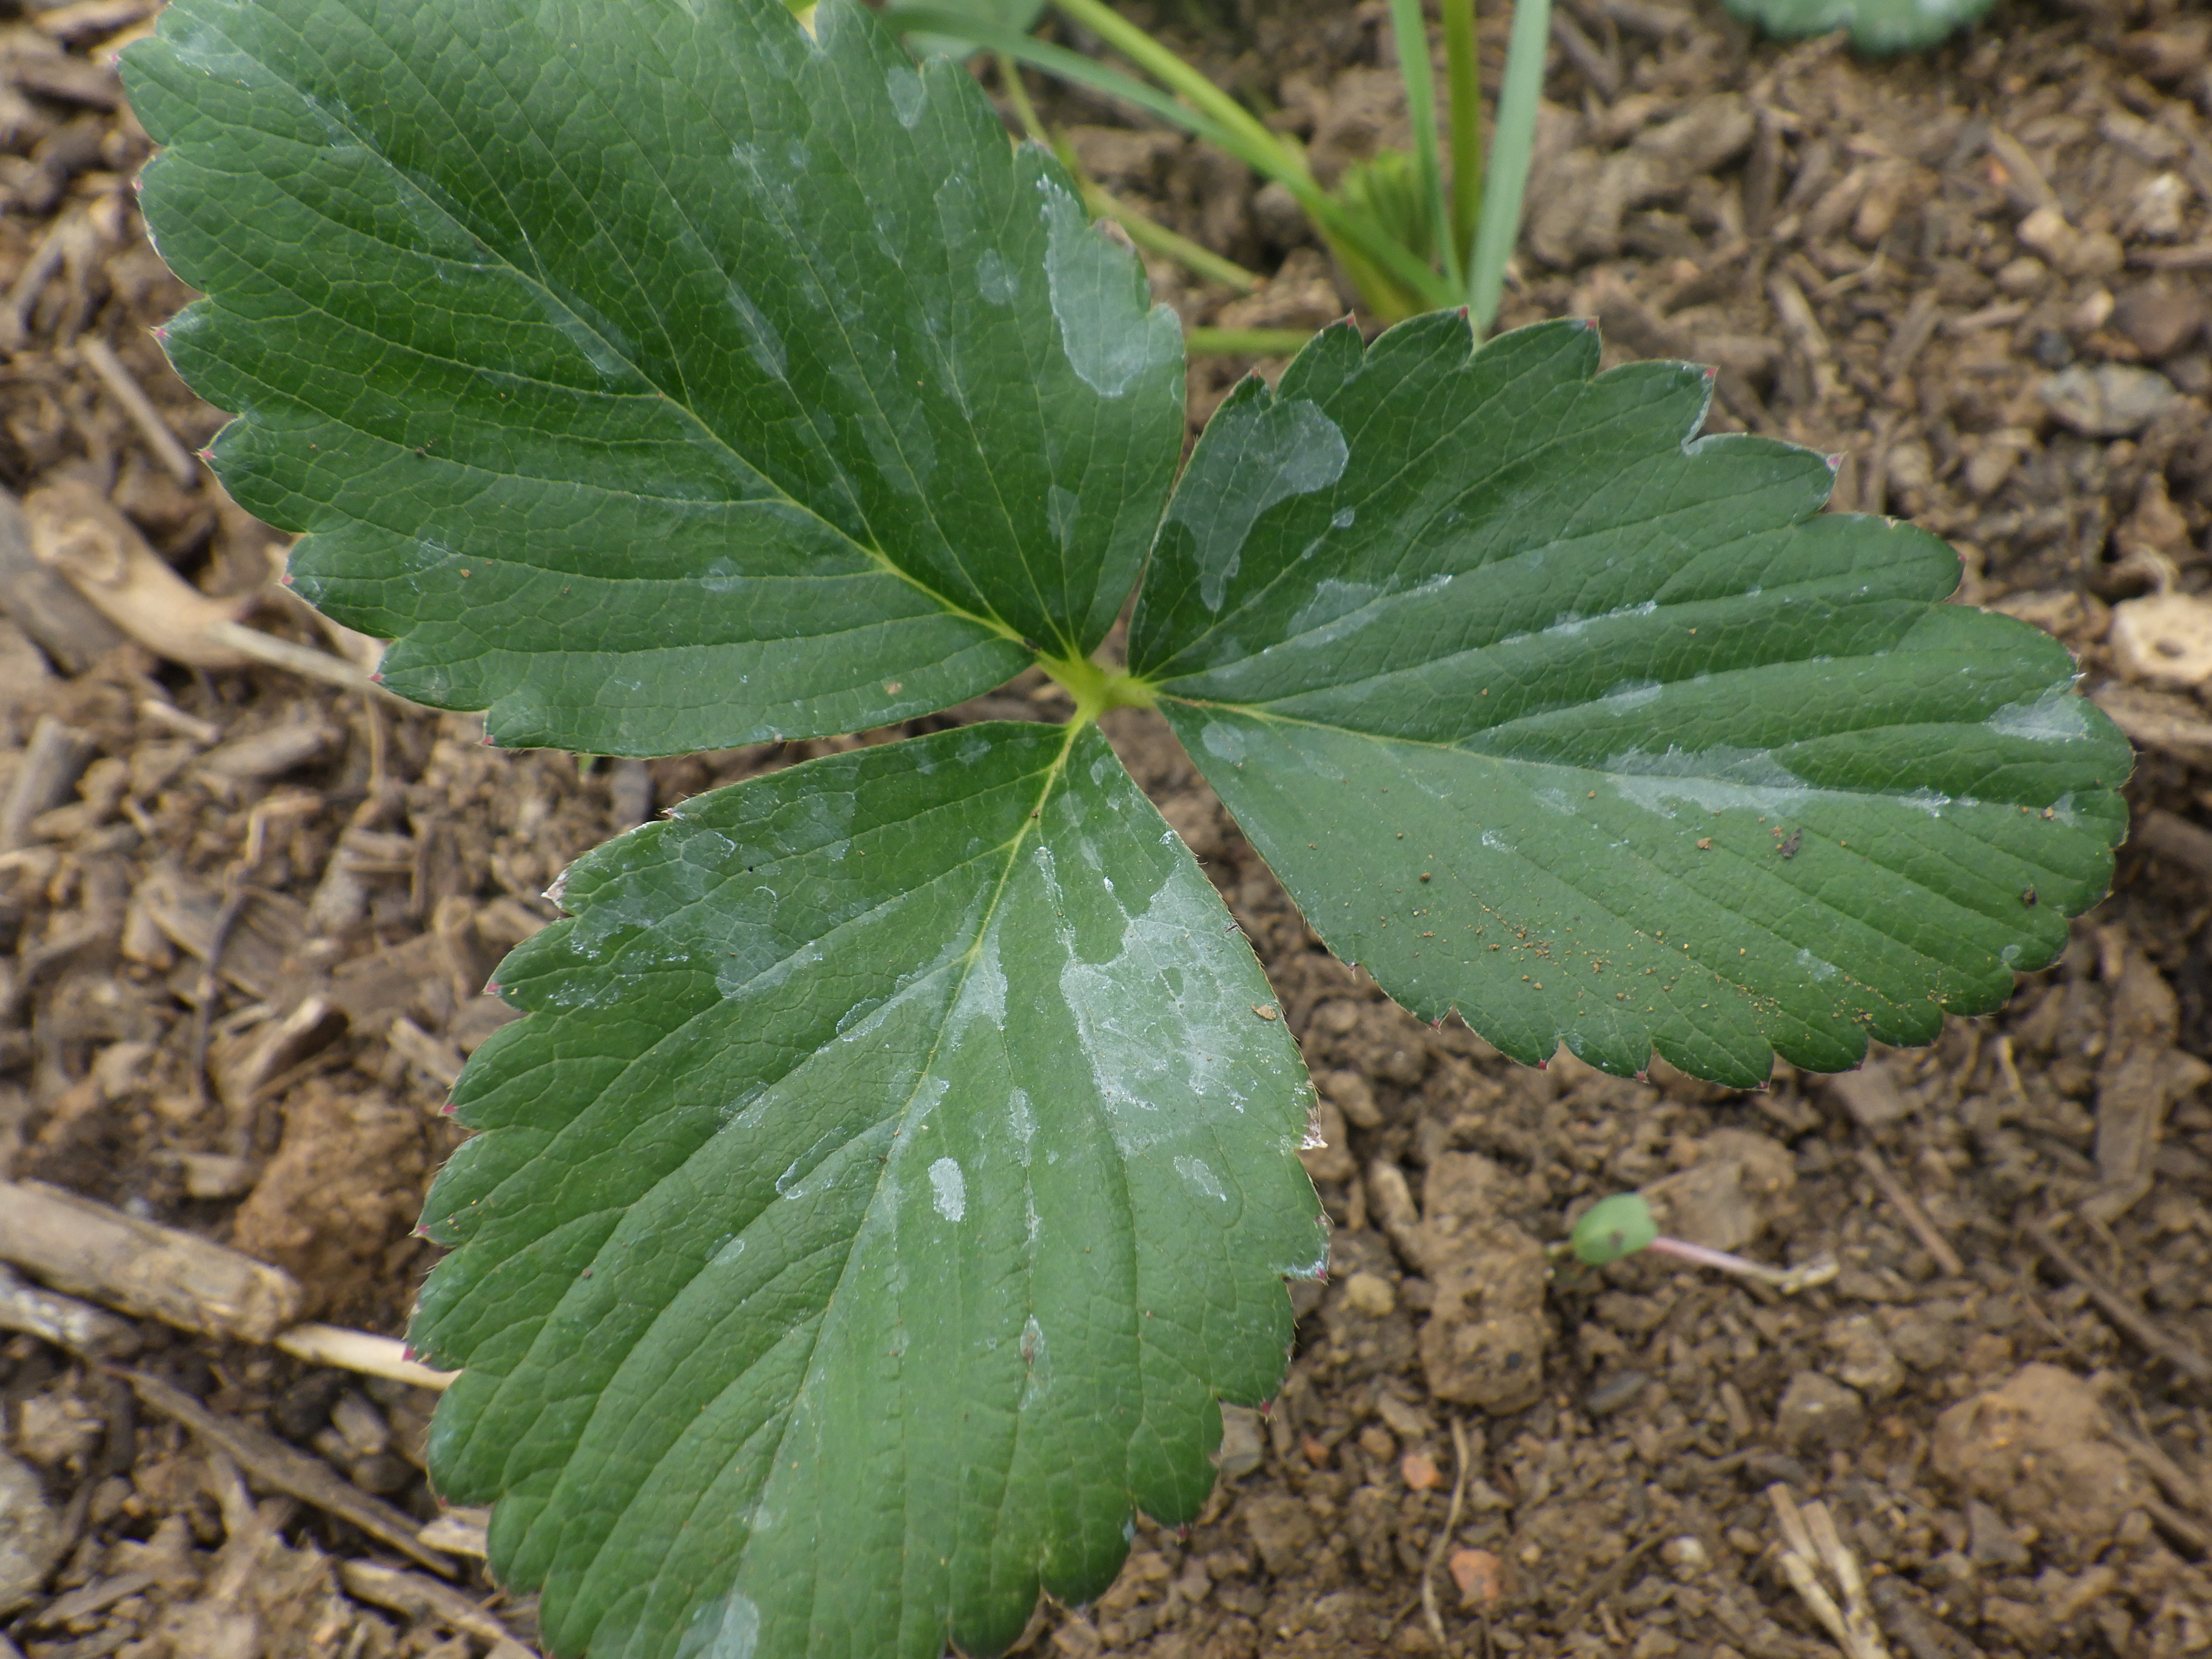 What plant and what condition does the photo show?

strawberry, healthy
